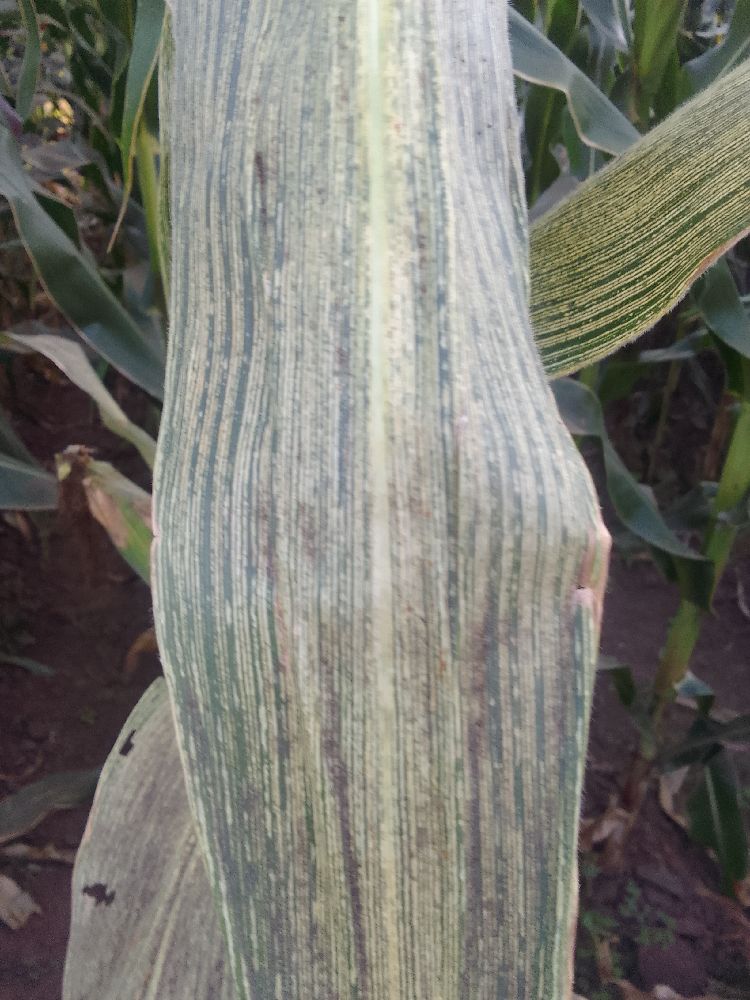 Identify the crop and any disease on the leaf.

maize, maize streak virus
